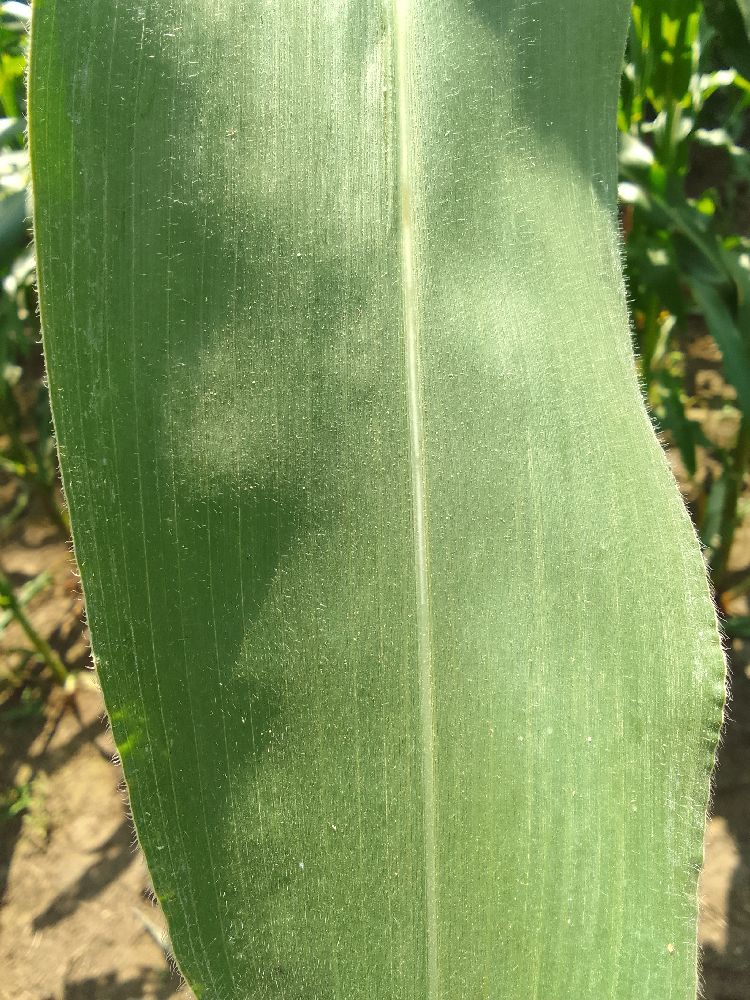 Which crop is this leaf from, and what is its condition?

maize, healthy
